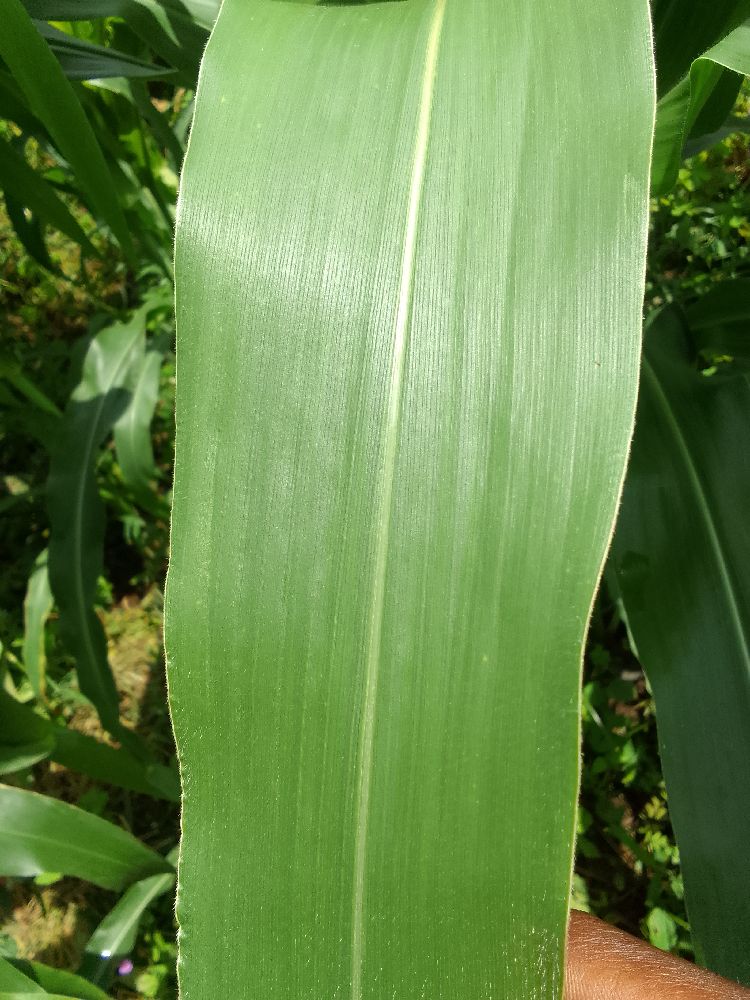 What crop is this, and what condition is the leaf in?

maize, healthy
